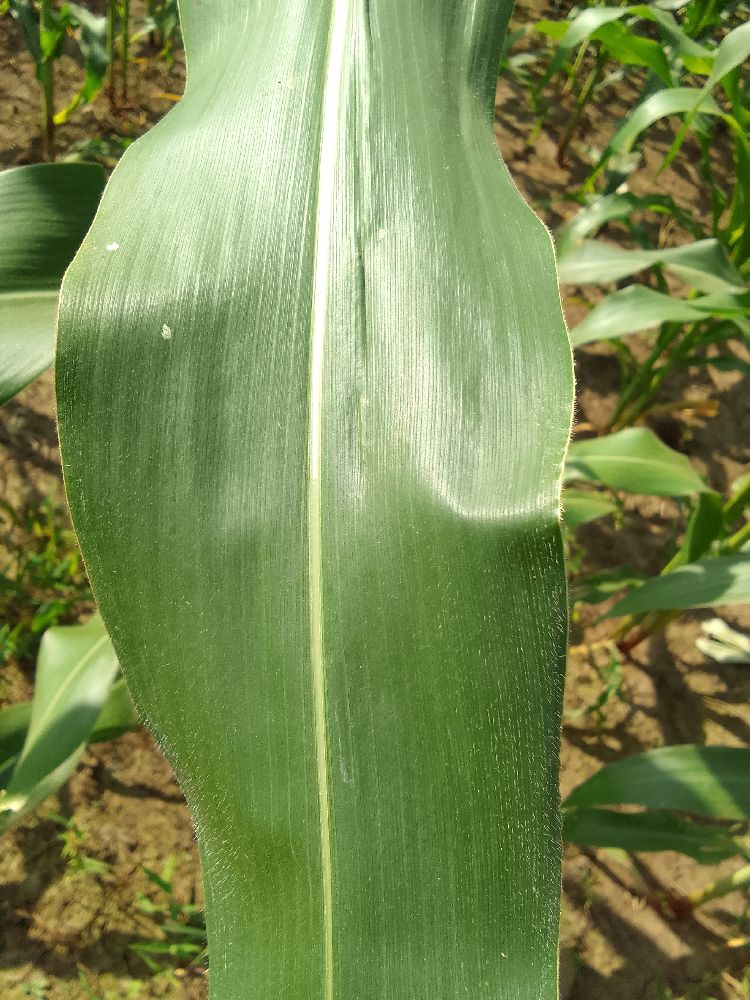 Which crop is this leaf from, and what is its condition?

maize, healthy
